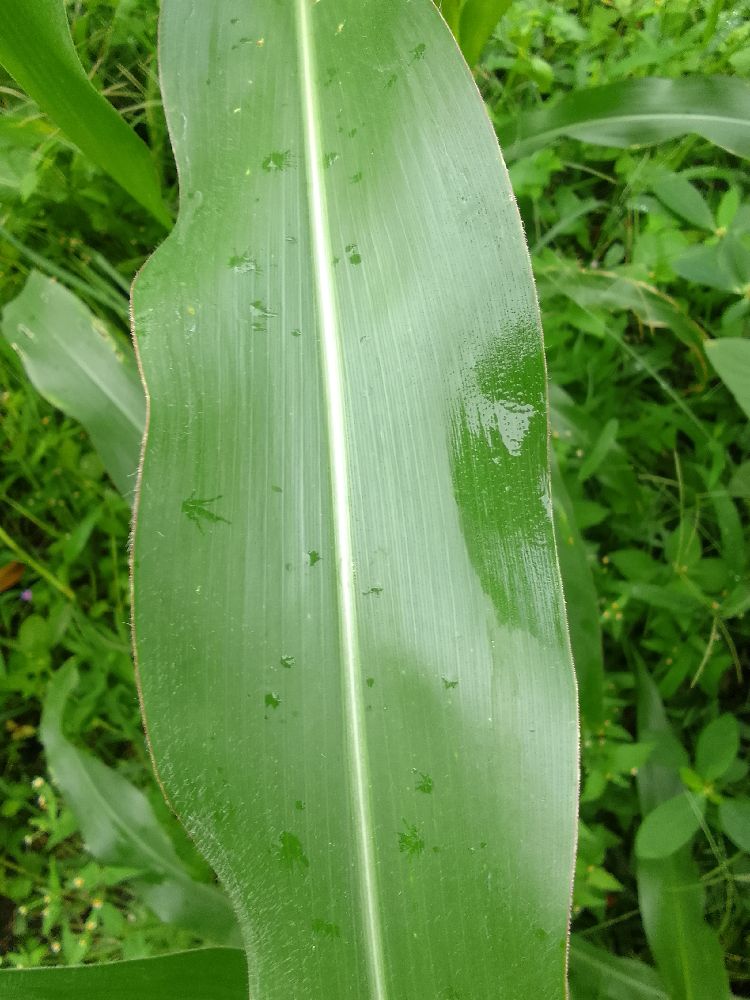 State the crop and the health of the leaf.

maize, healthy
